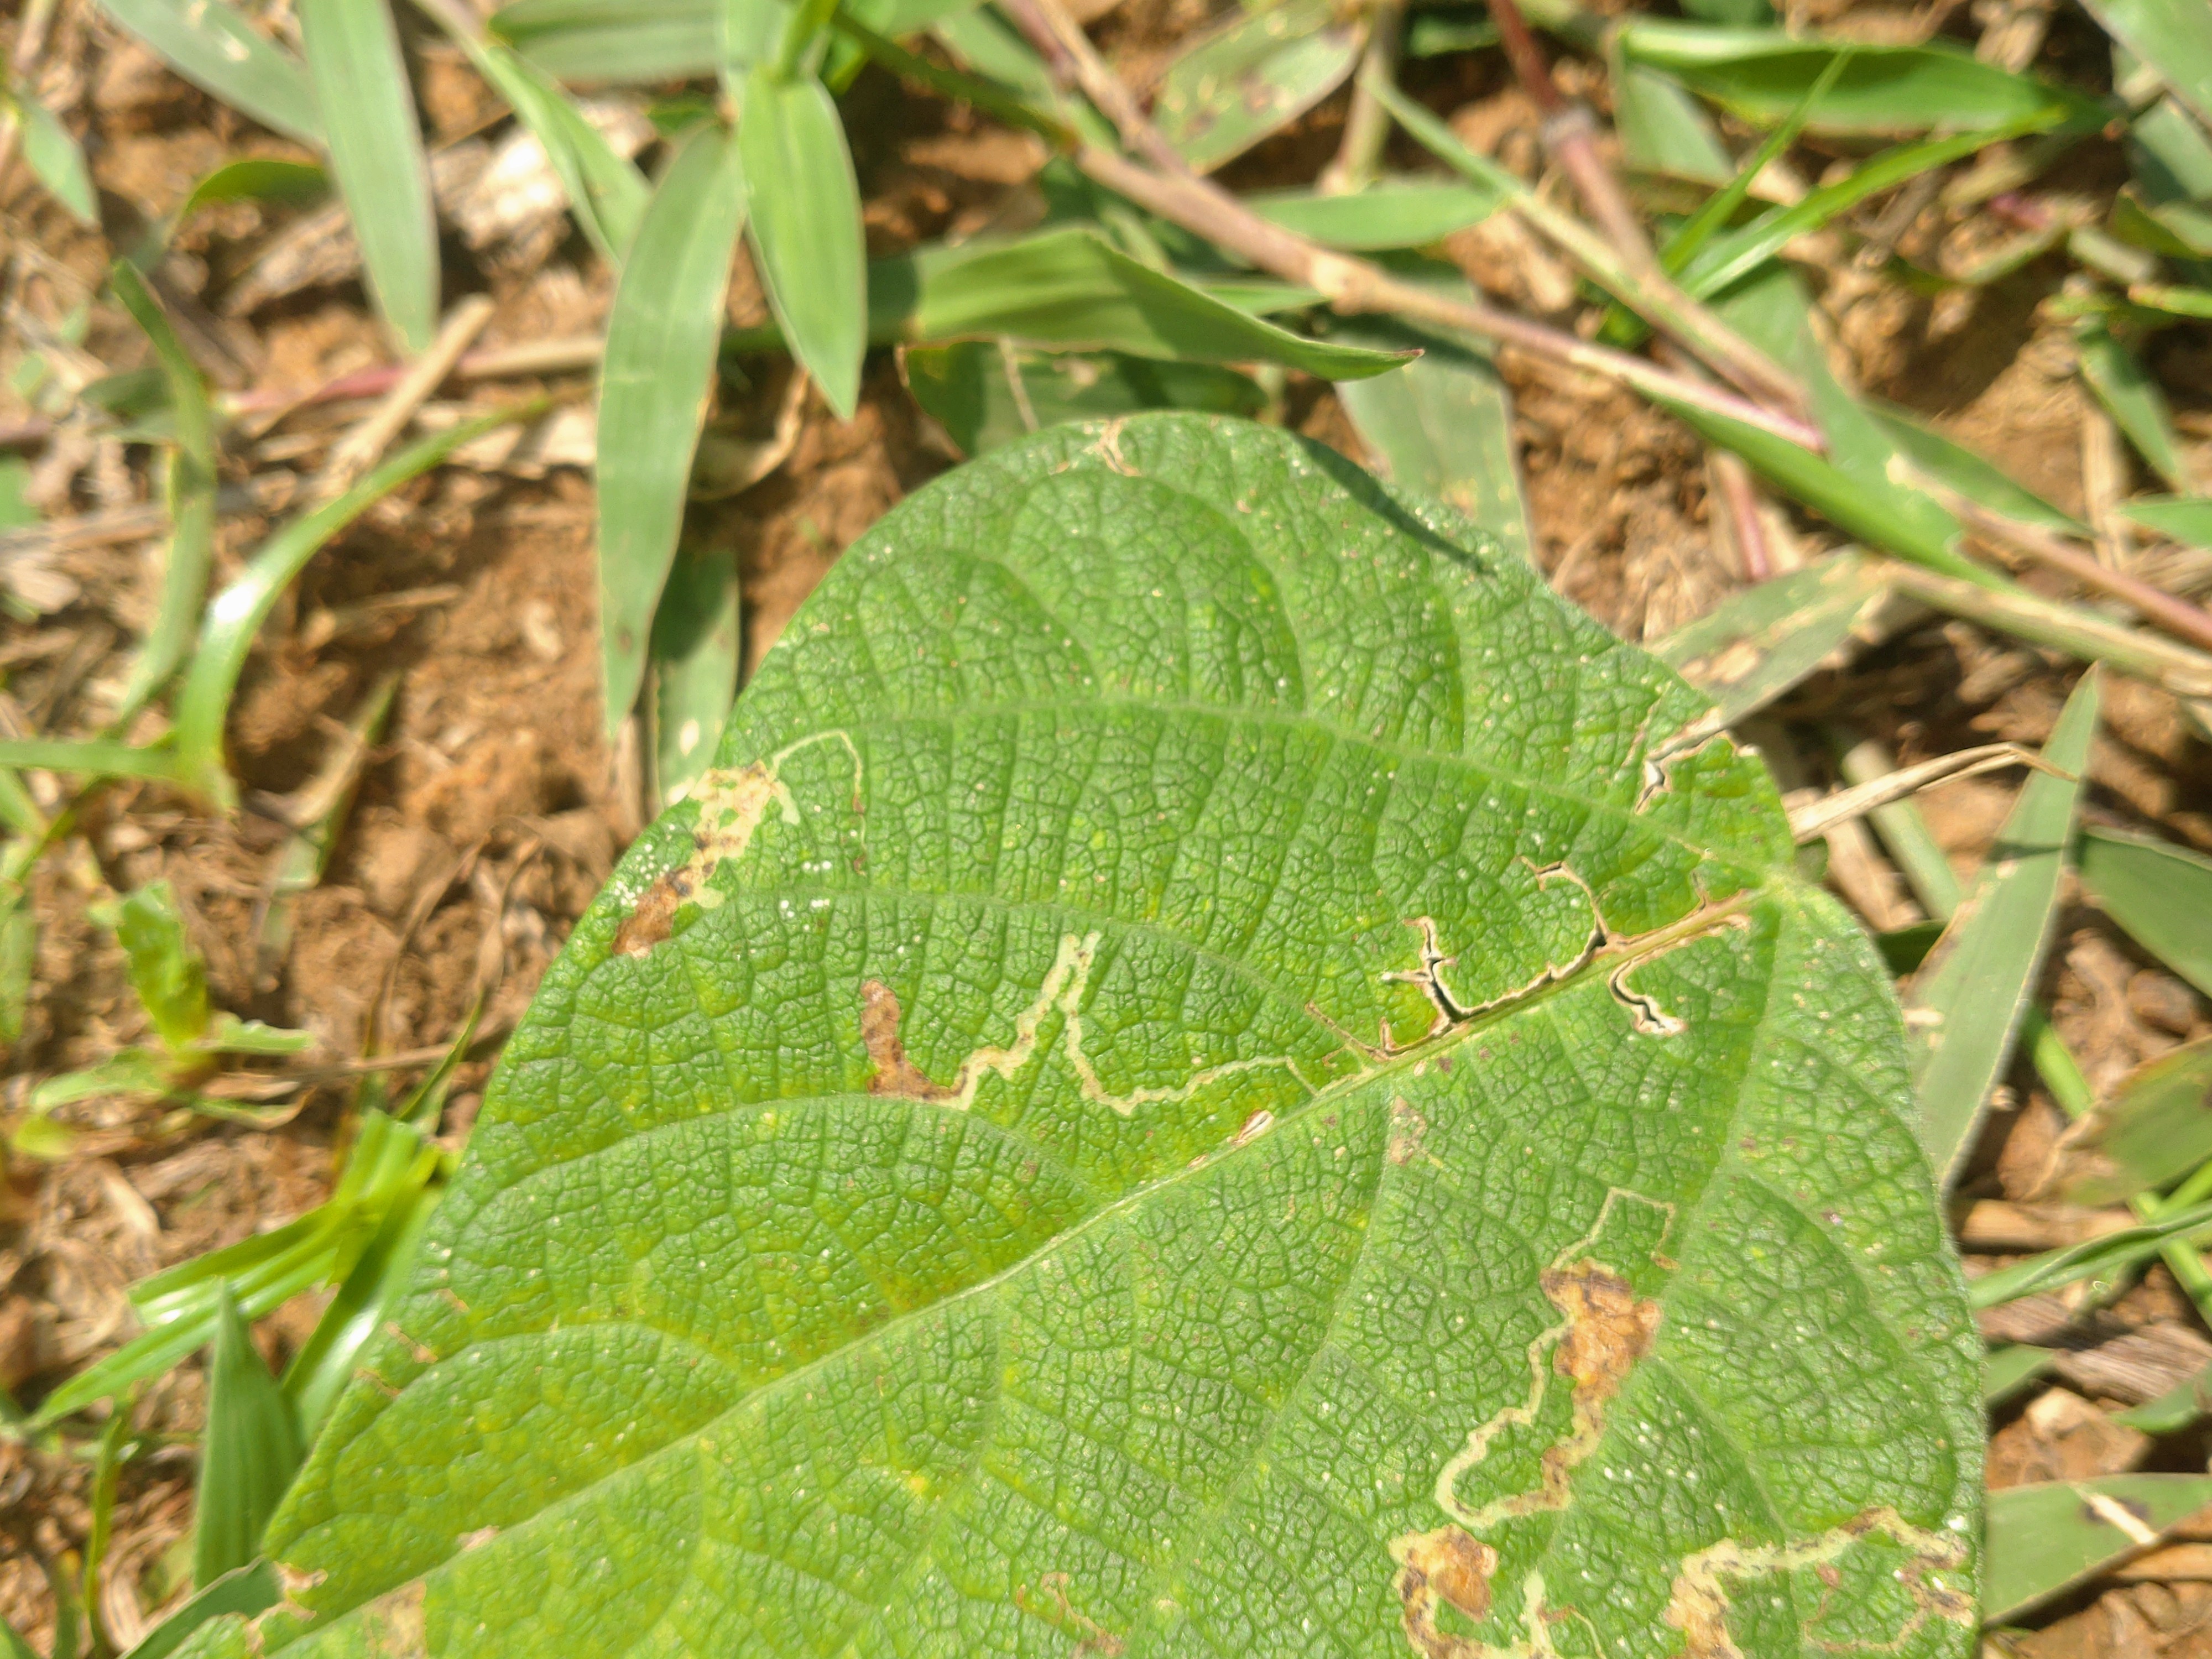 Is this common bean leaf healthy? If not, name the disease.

anthracnose
